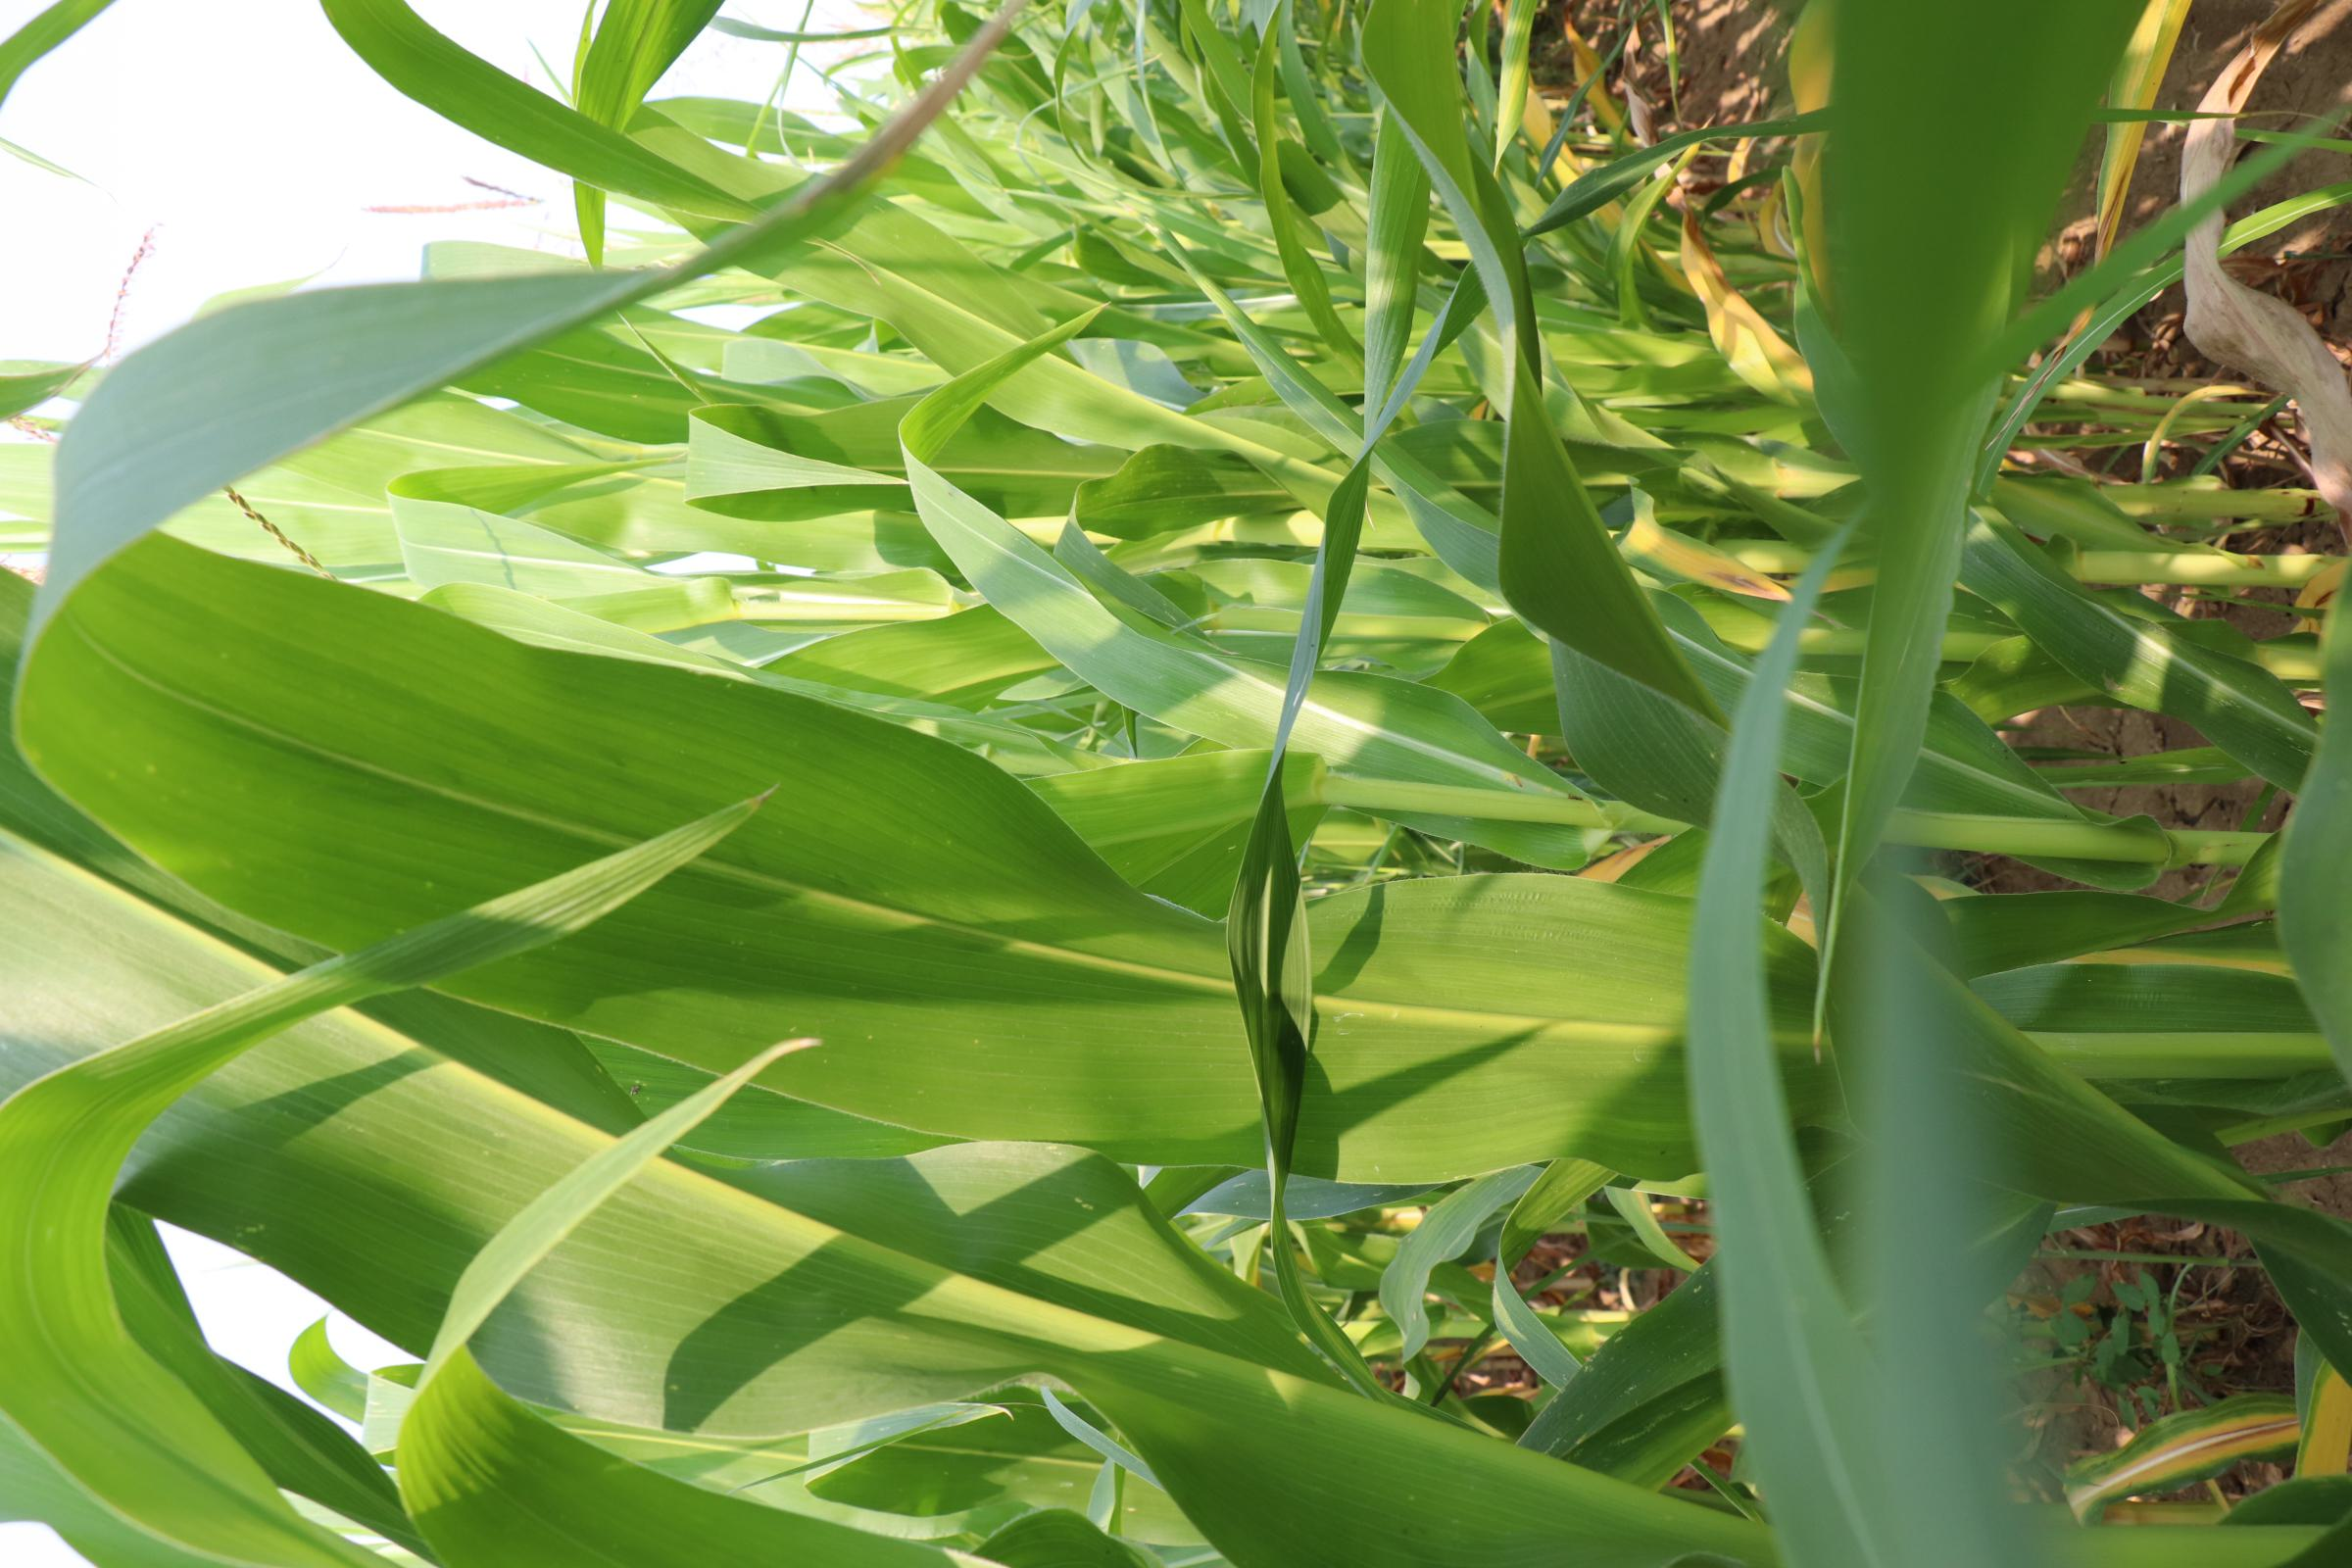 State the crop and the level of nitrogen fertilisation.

maize, no added nitrogen
